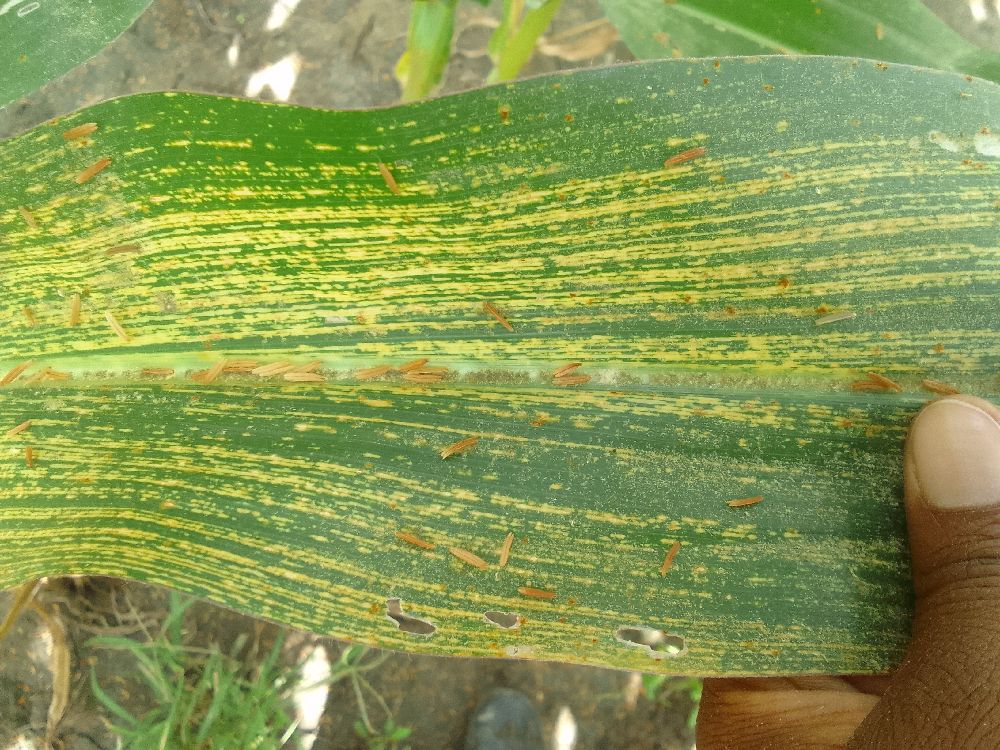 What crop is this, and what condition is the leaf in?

maize, maize streak virus
